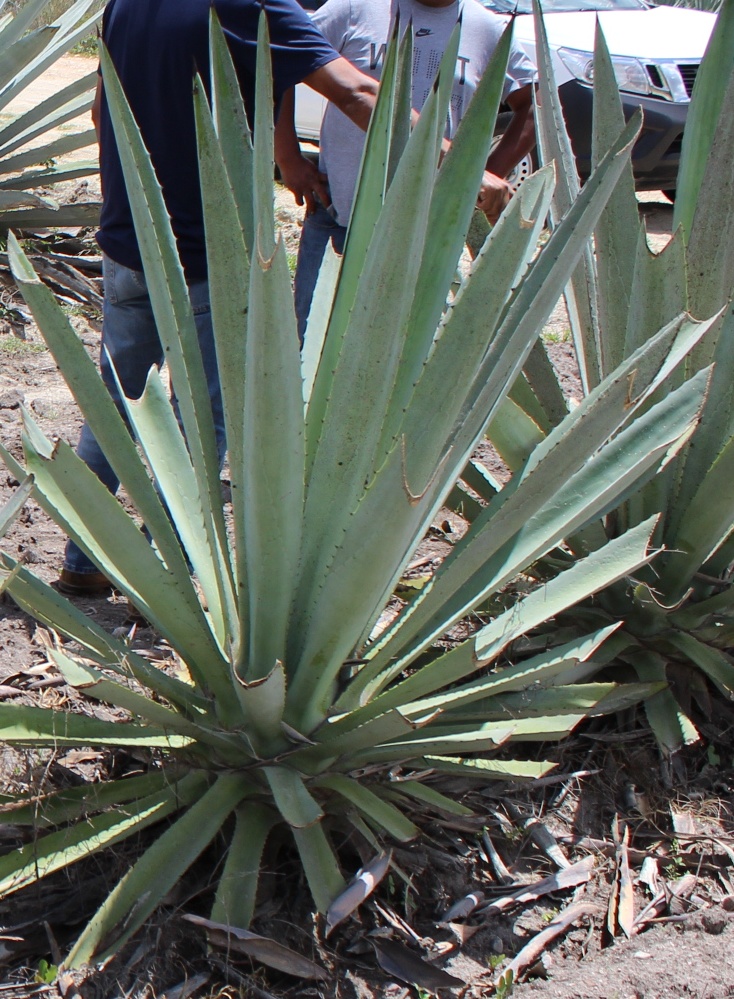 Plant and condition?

agave, yellow
